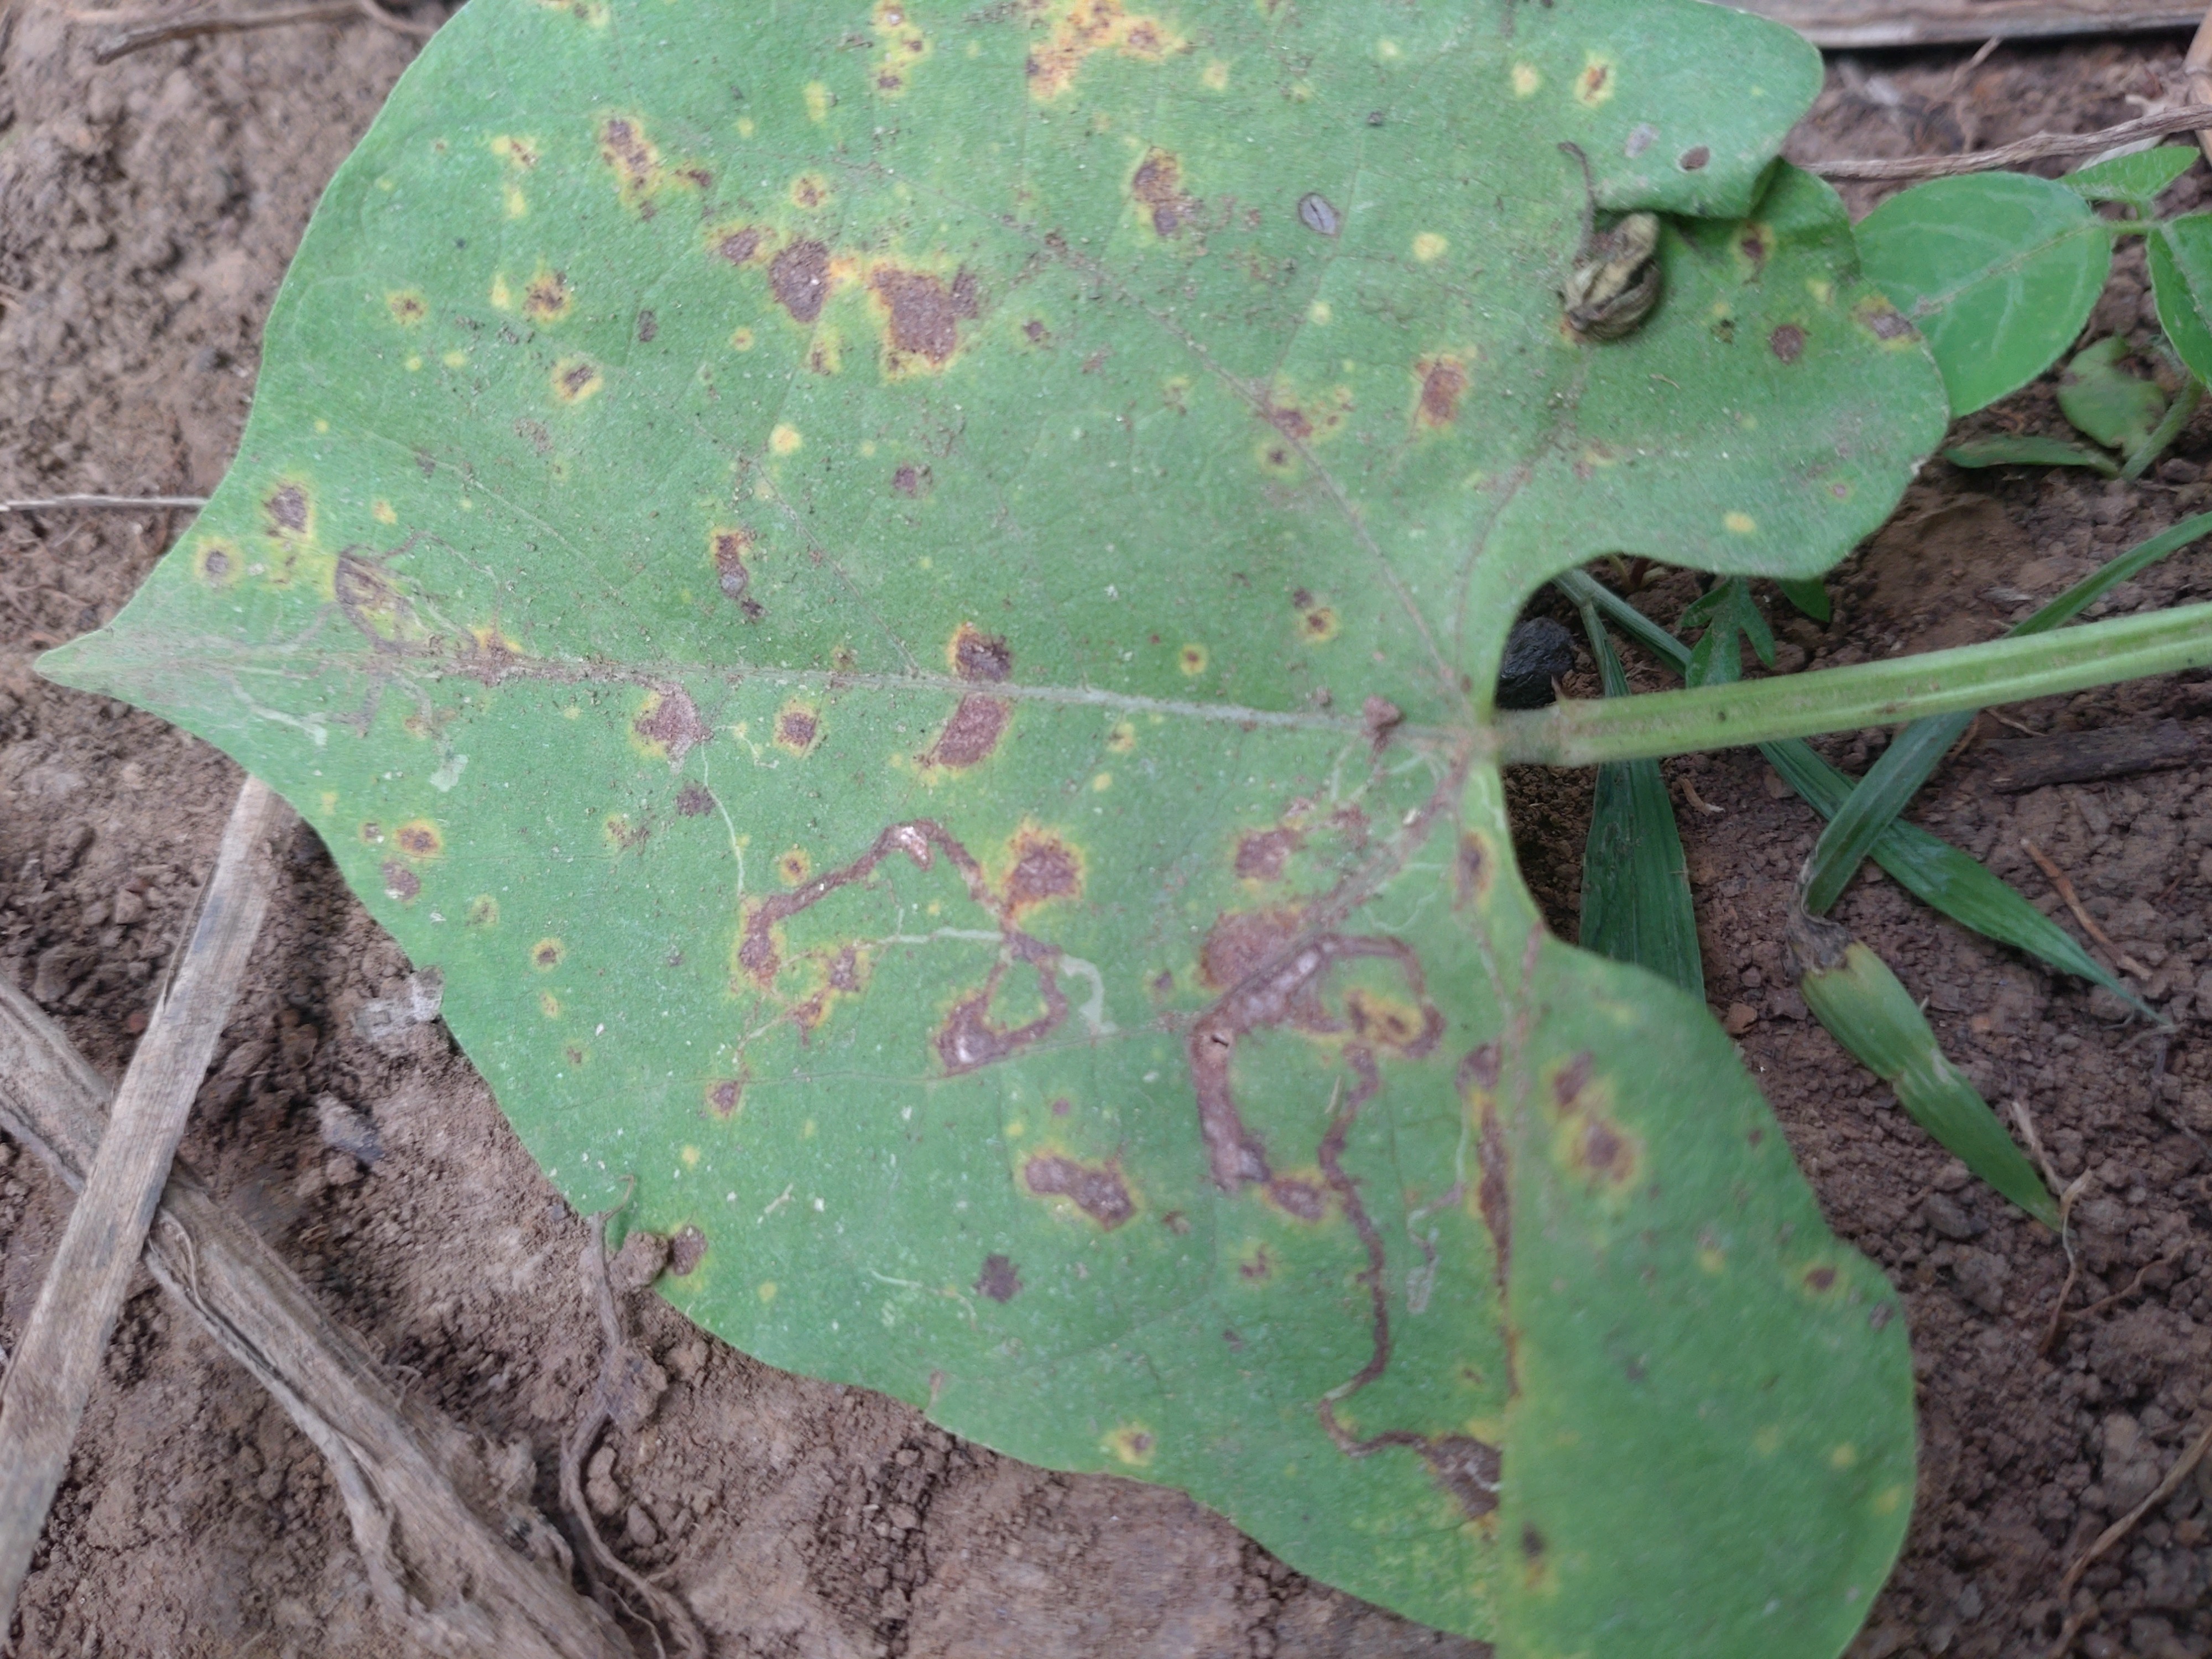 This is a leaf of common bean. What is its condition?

rust
